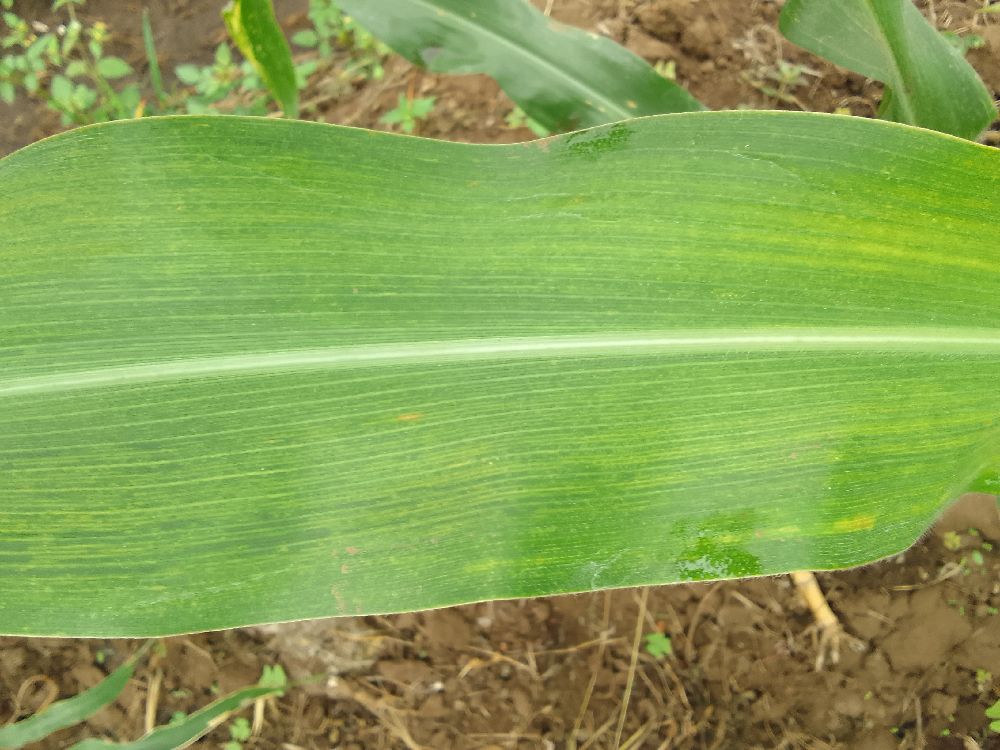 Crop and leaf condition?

maize, maize lethal necrosis
